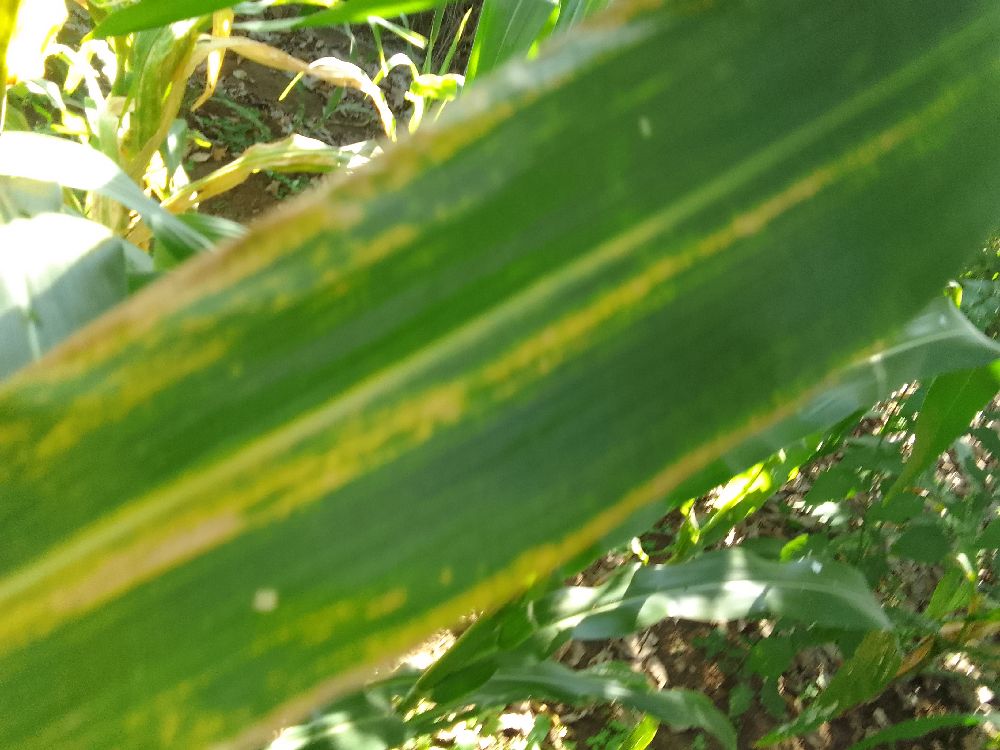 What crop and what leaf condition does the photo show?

maize, maize lethal necrosis
